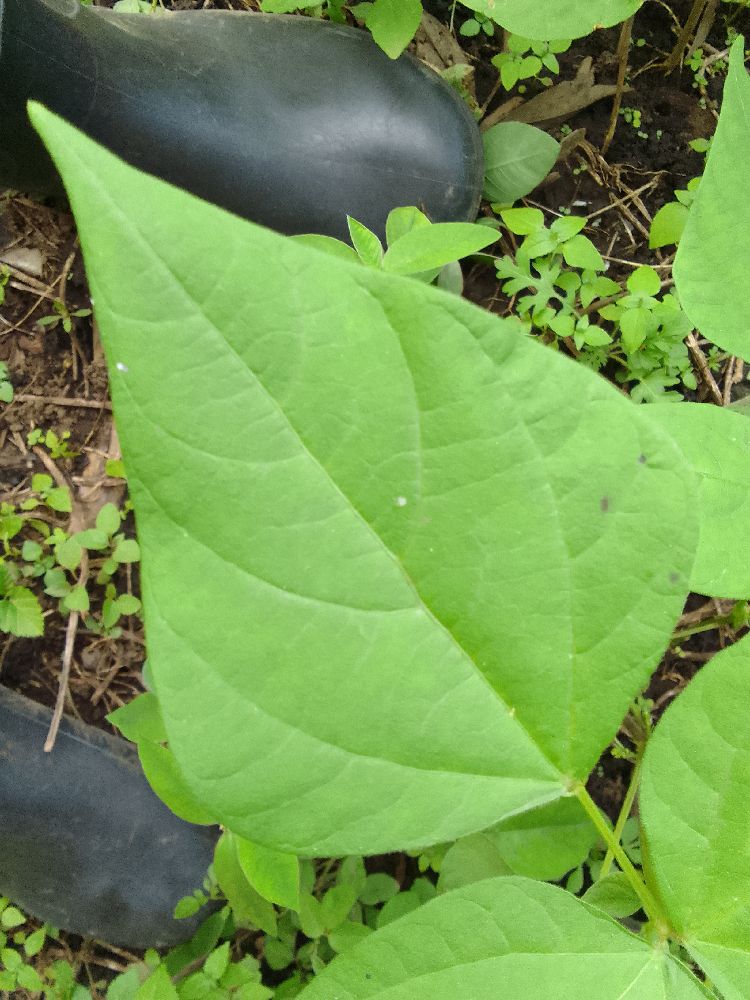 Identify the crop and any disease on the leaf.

common bean, healthy
